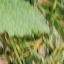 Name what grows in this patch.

structured weed
